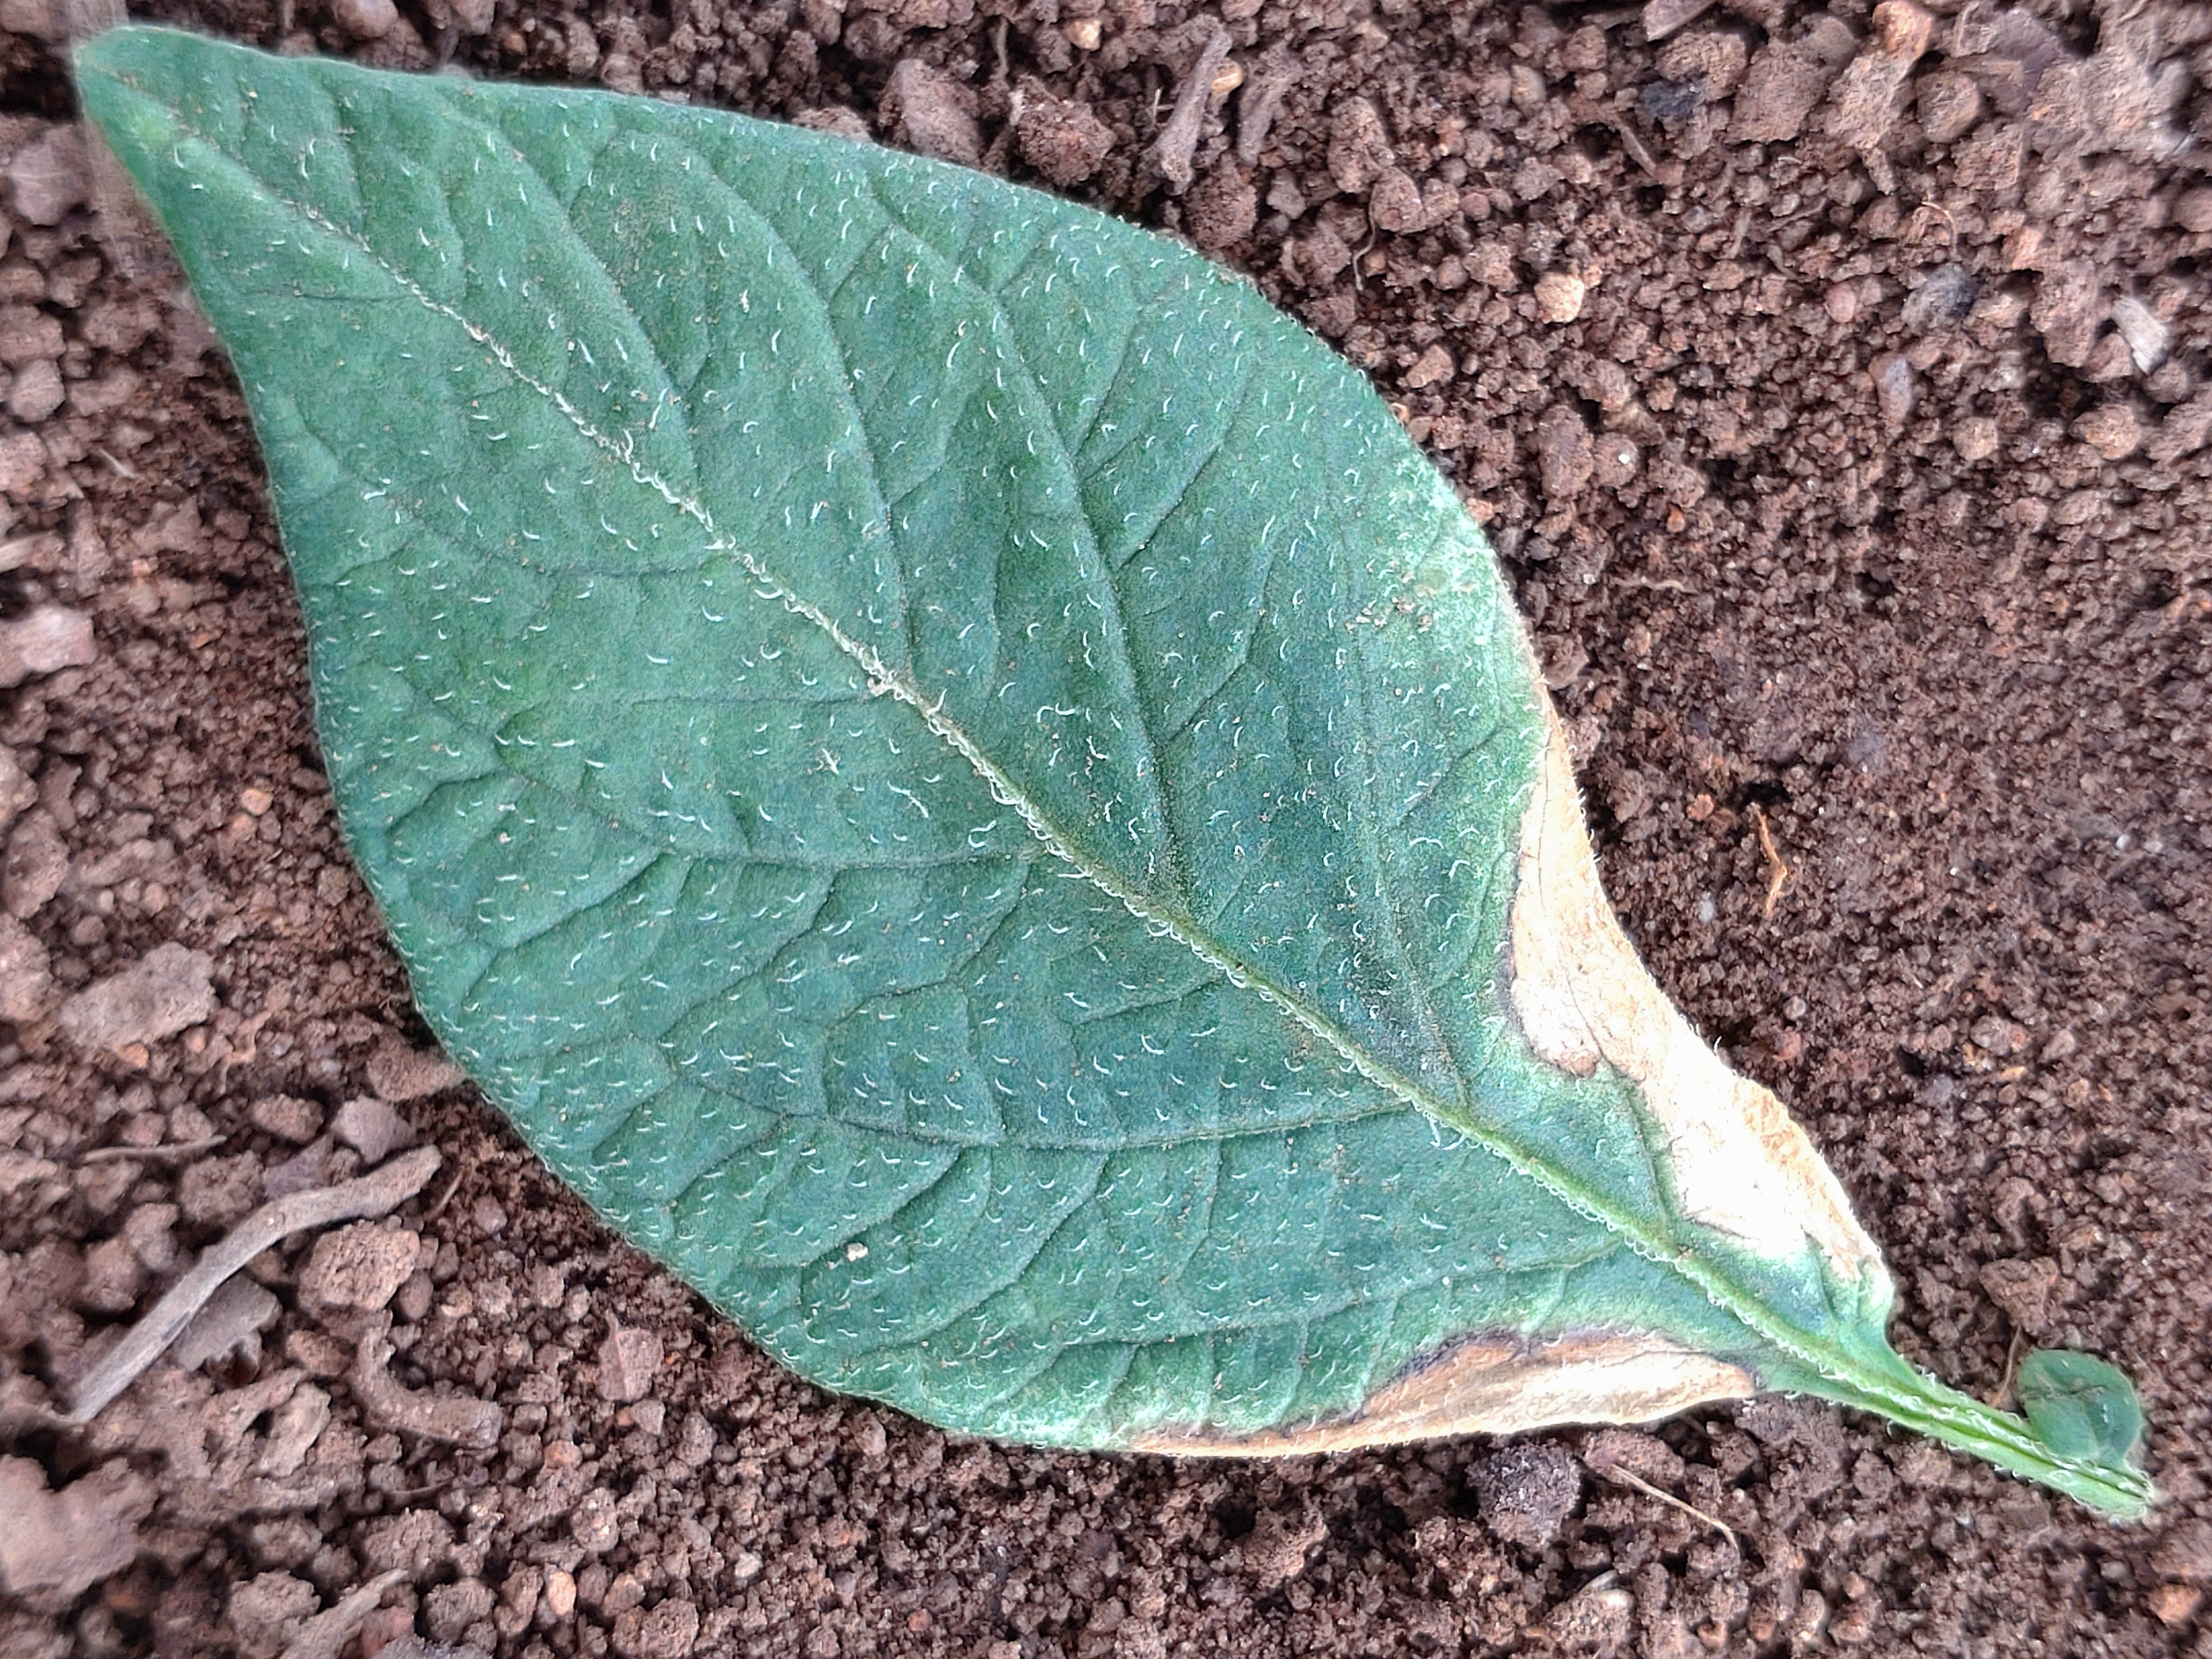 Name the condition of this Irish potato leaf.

early blight
